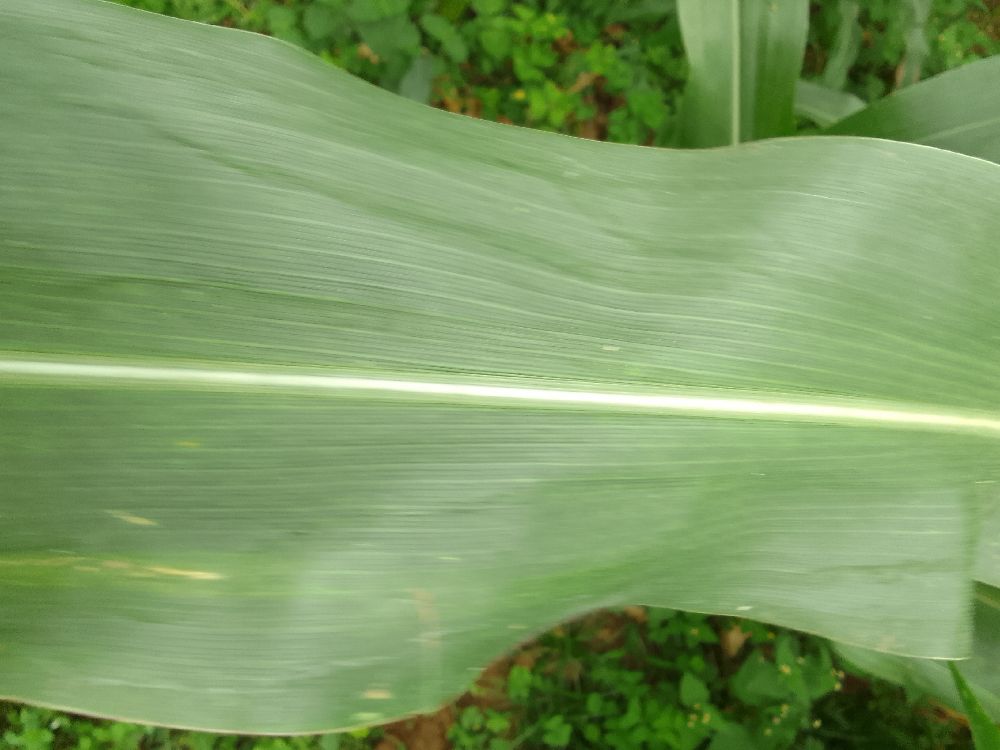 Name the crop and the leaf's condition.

maize, healthy
